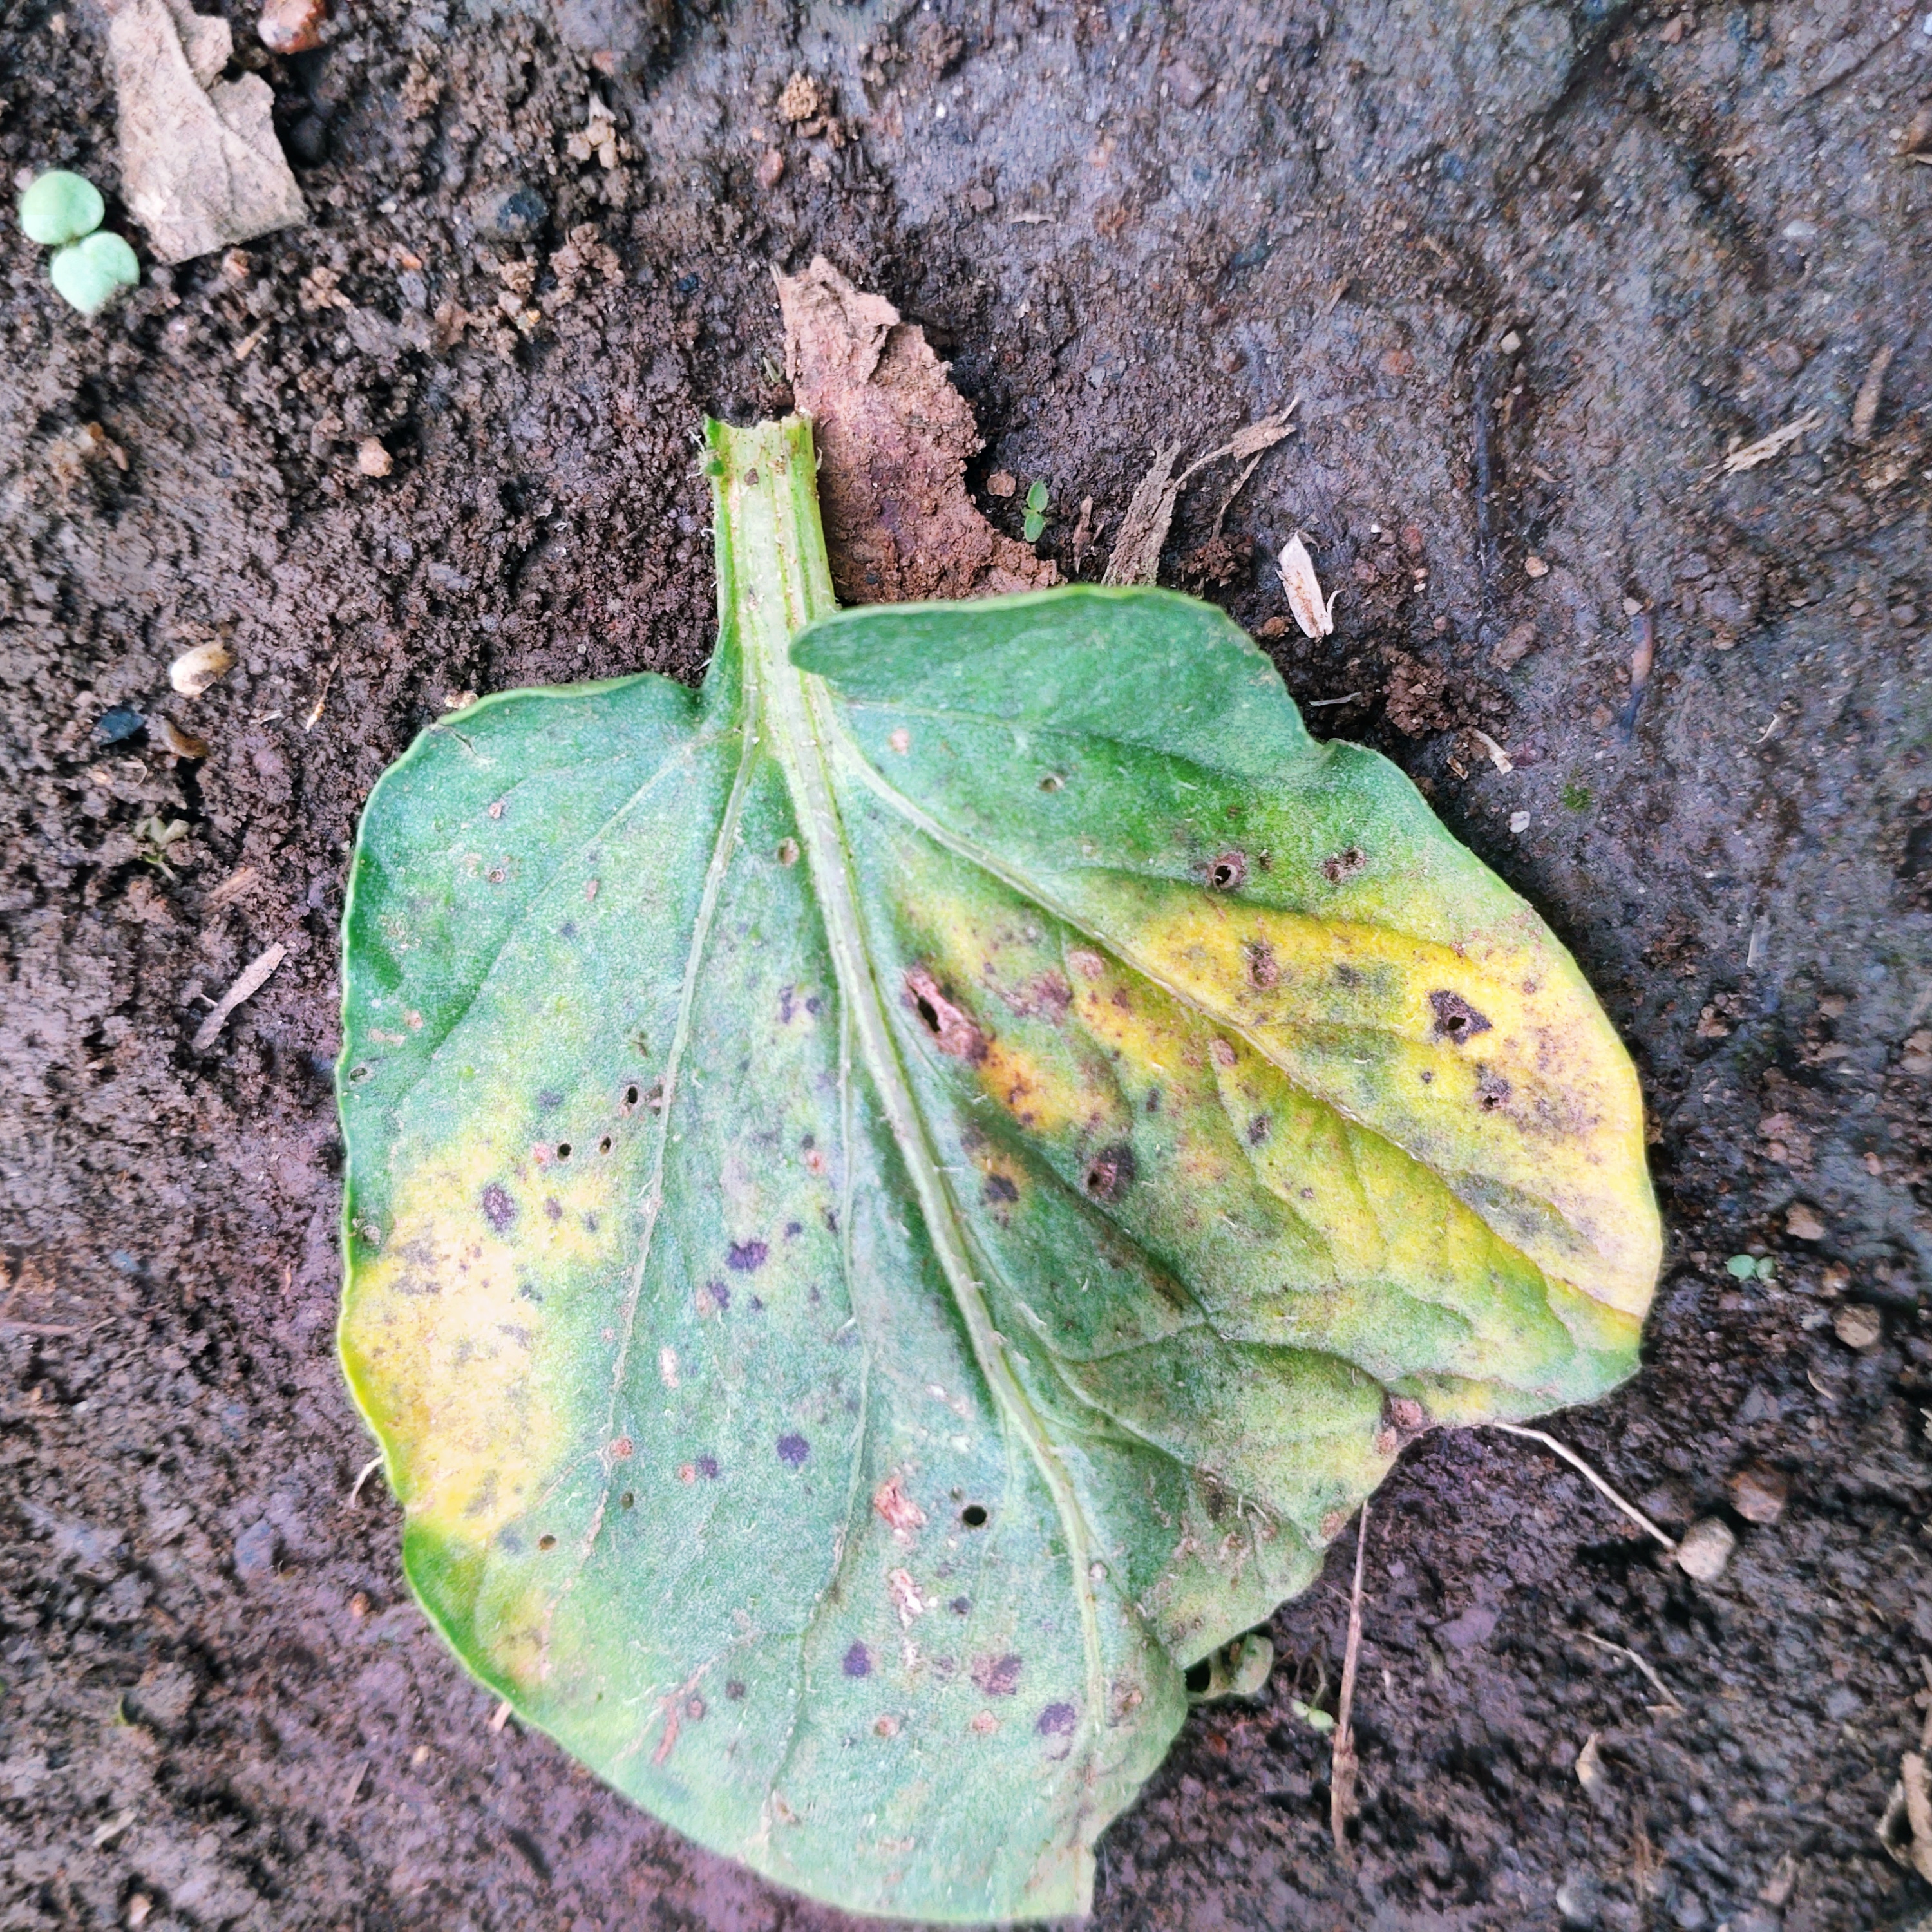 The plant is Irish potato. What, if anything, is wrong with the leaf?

late blight
